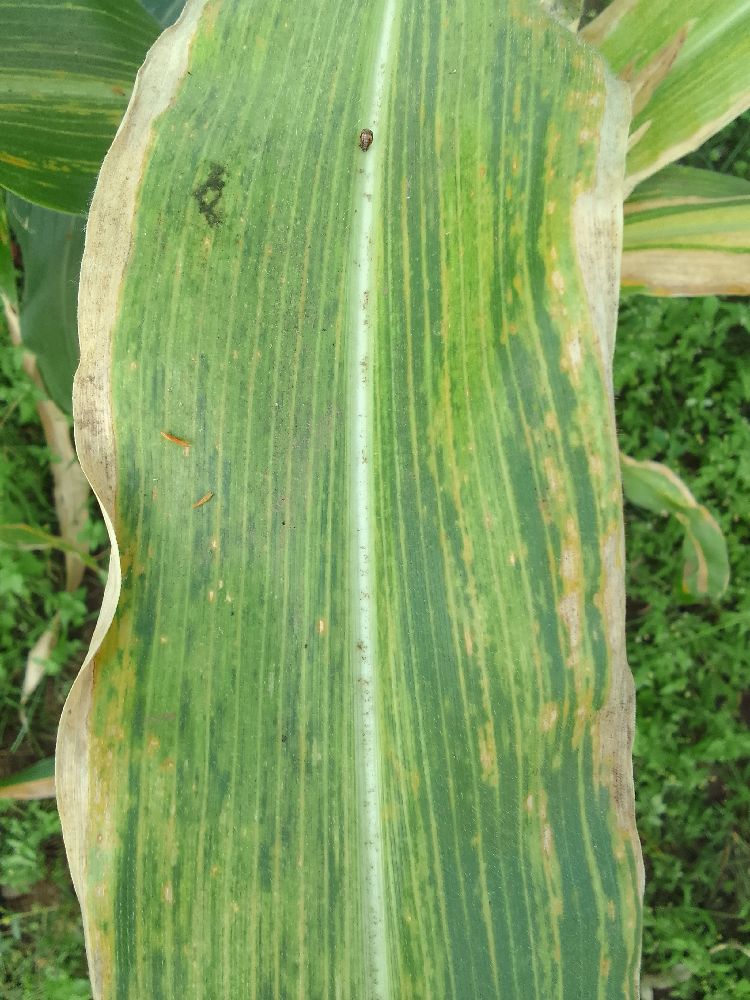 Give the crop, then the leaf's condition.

maize, maize lethal necrosis
